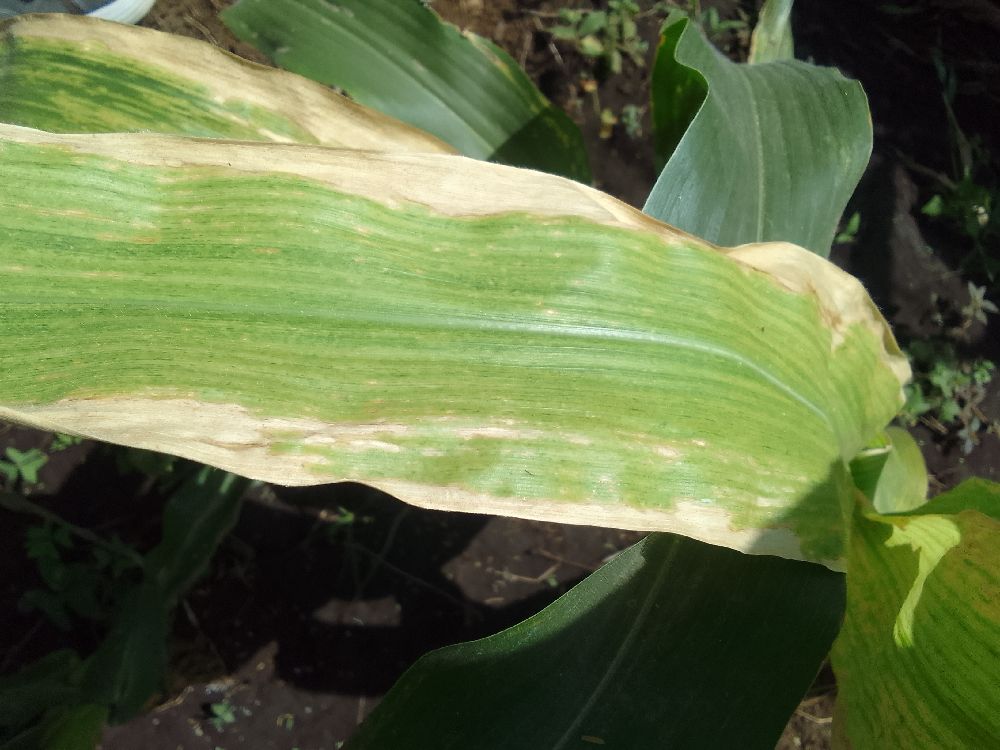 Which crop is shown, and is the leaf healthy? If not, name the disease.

maize, maize lethal necrosis
